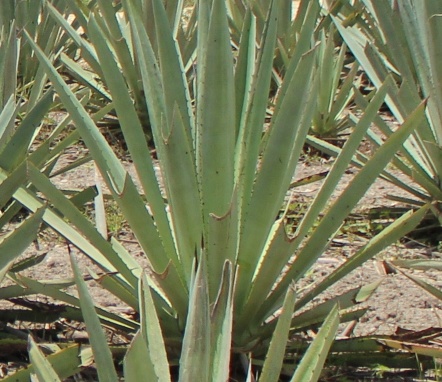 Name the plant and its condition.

agave, yellow
